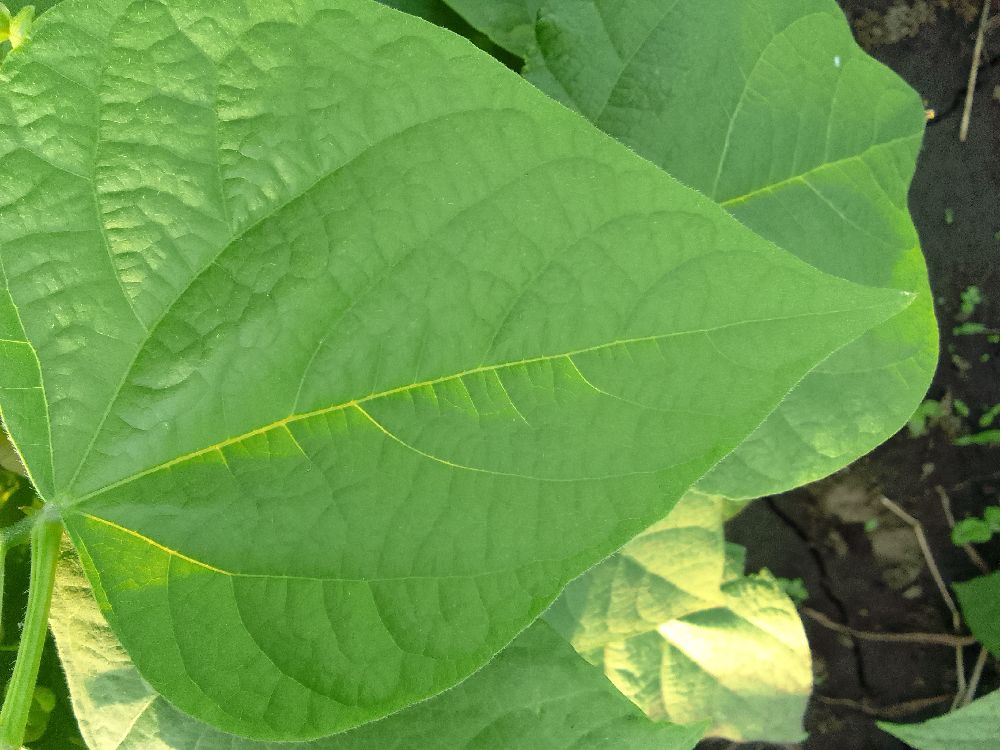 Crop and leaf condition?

common bean, healthy
